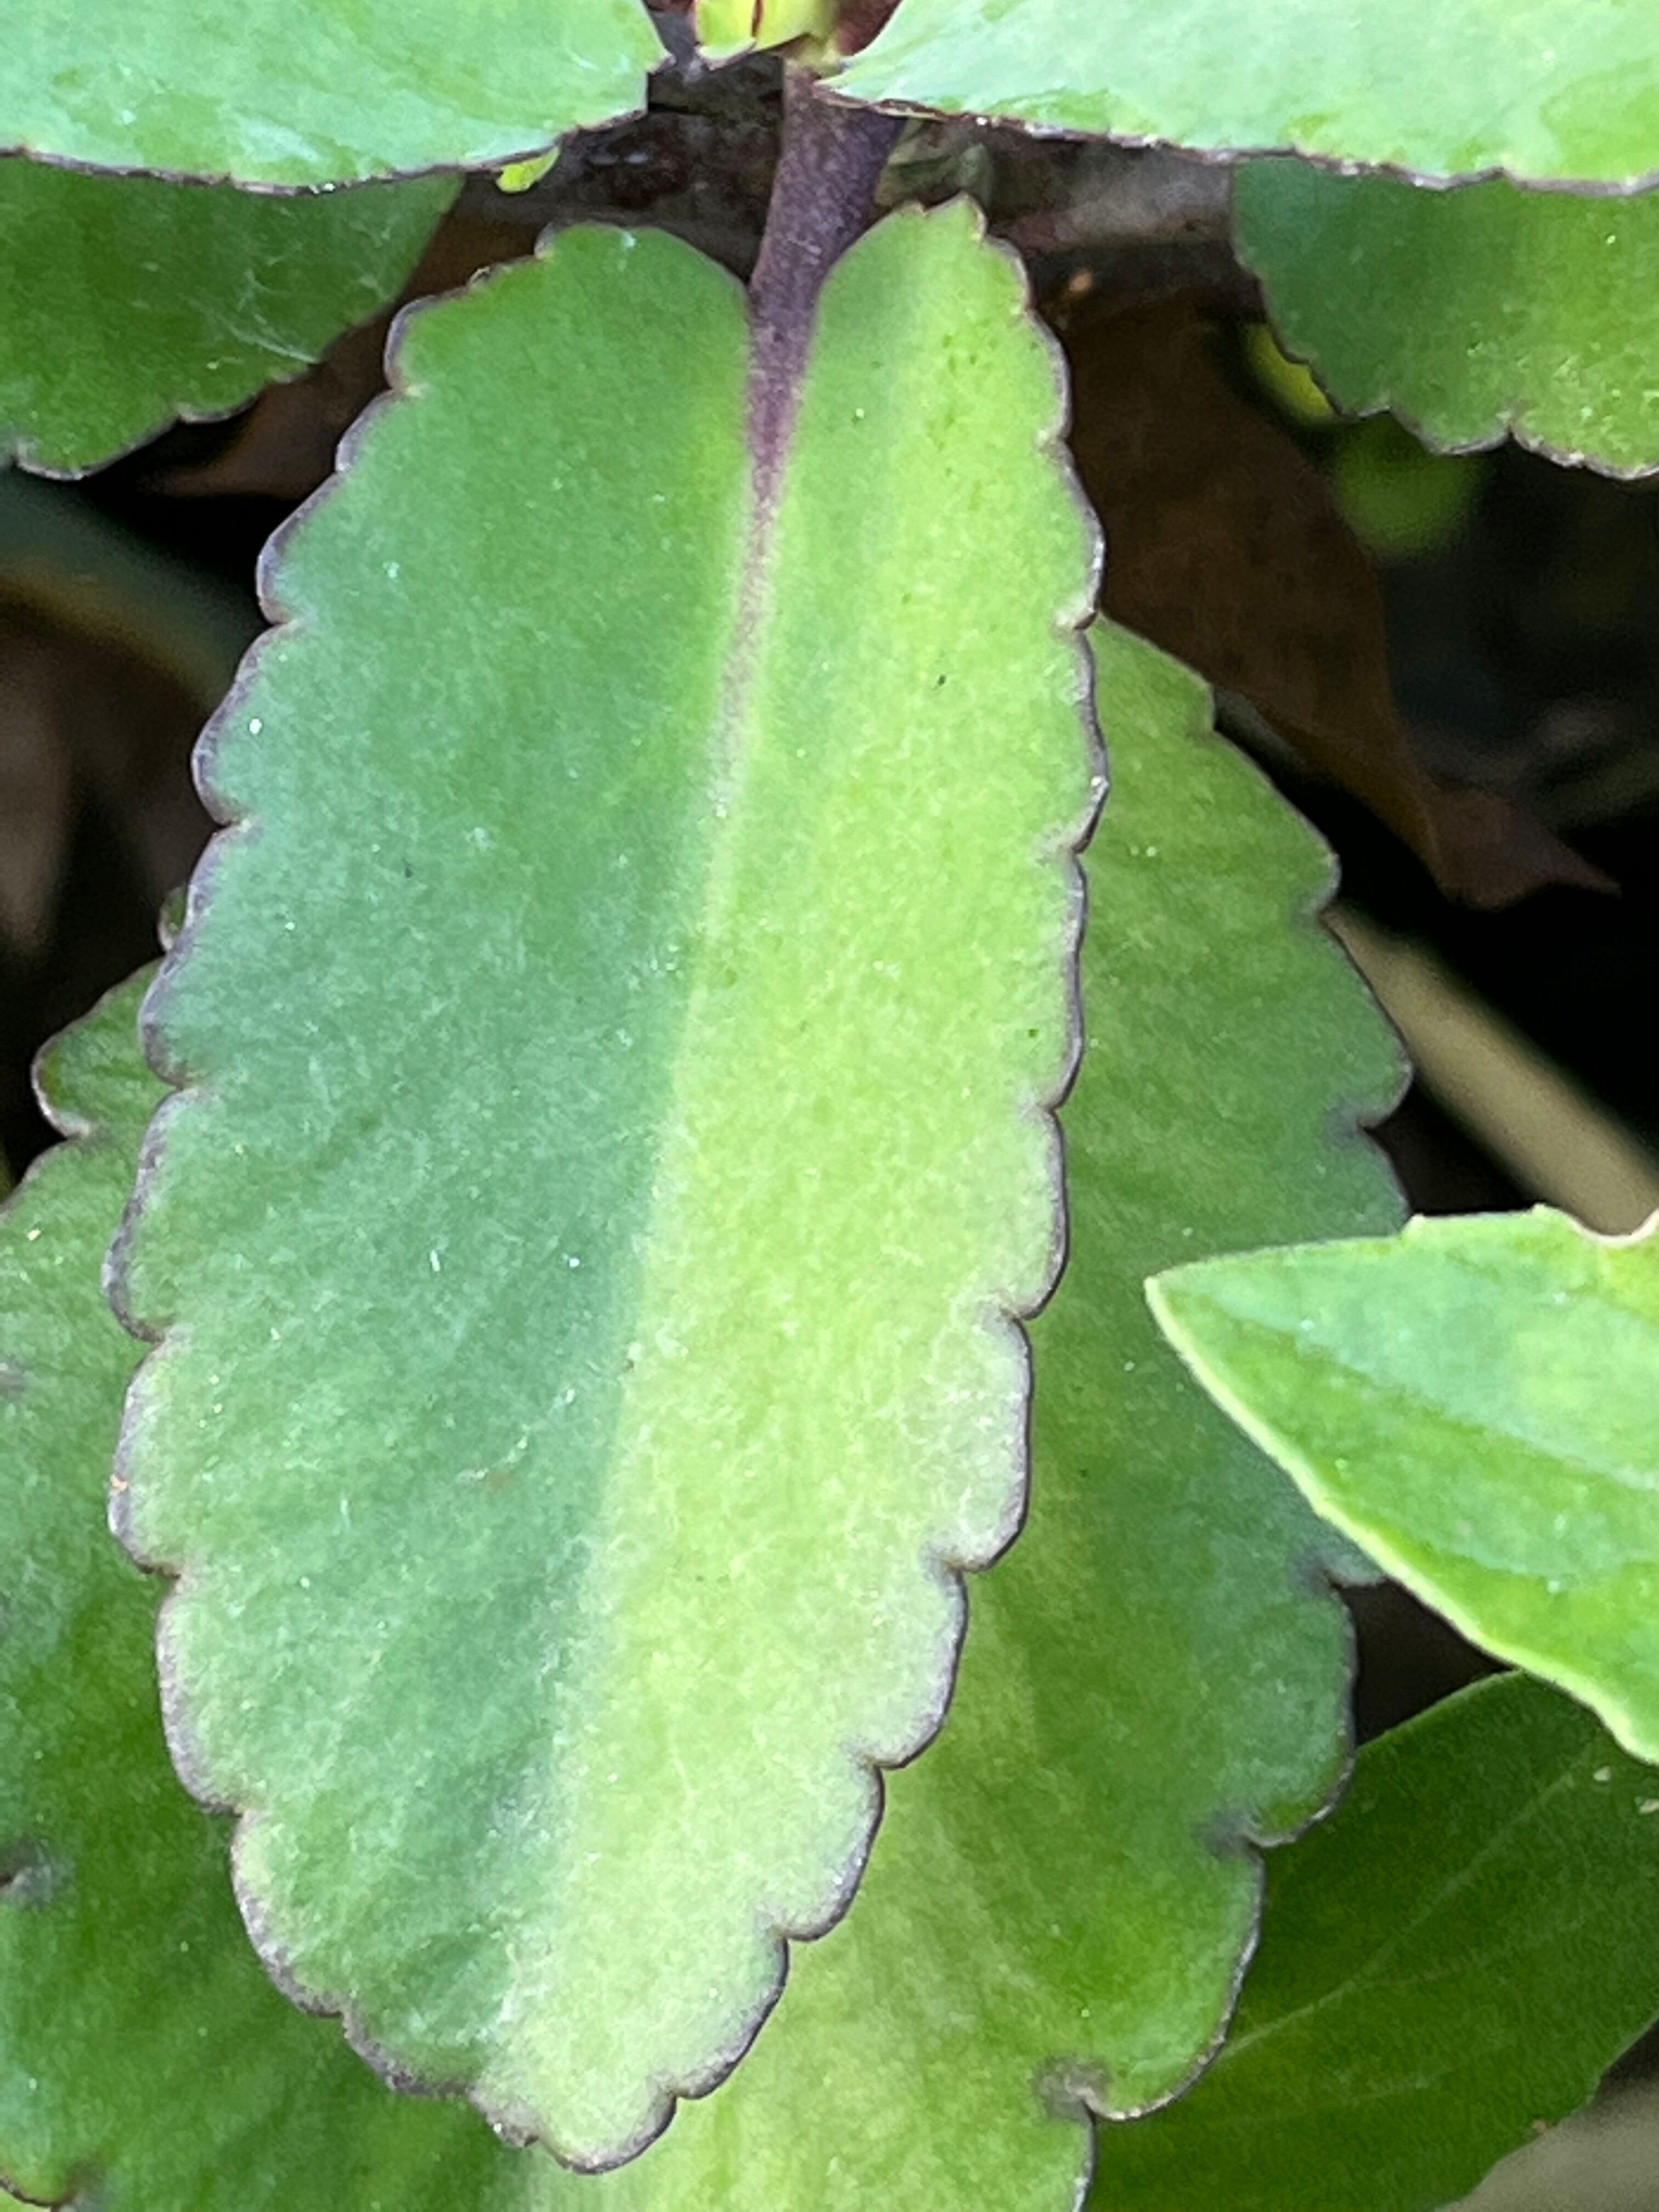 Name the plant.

pathorkuci
